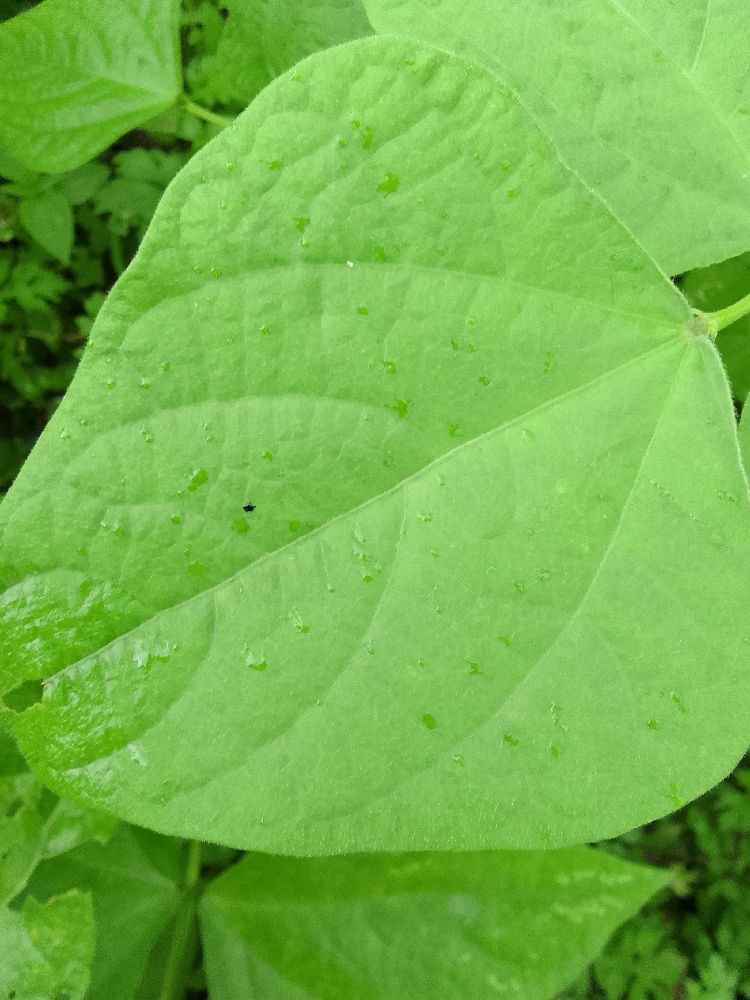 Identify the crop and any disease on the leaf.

common bean, healthy
